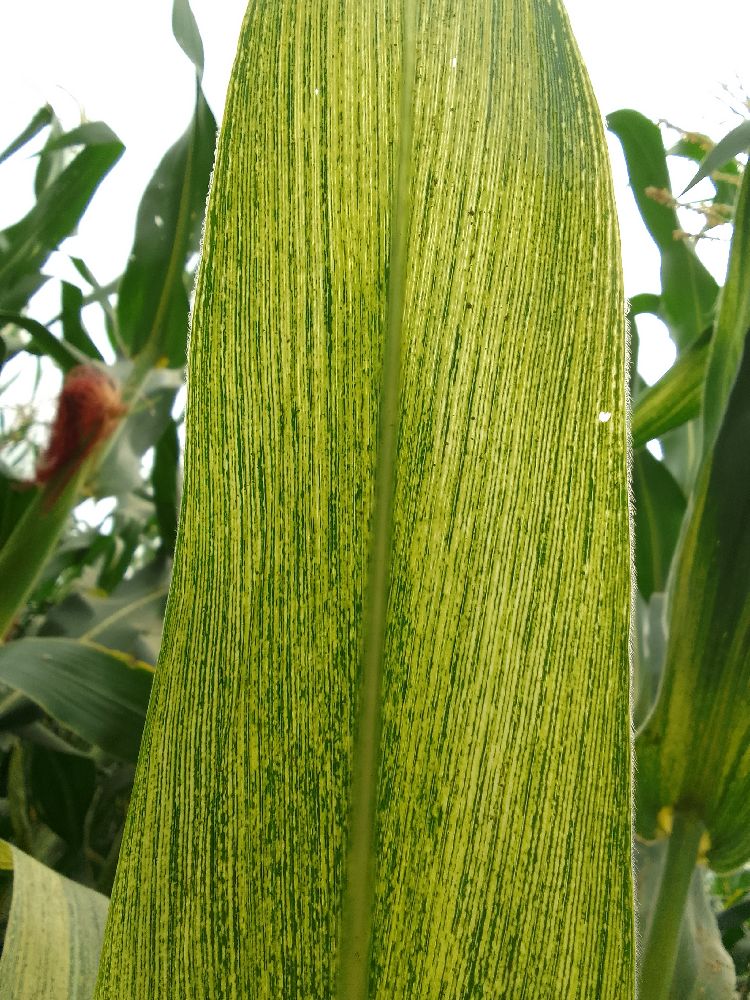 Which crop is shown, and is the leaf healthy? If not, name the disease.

maize, maize streak virus
